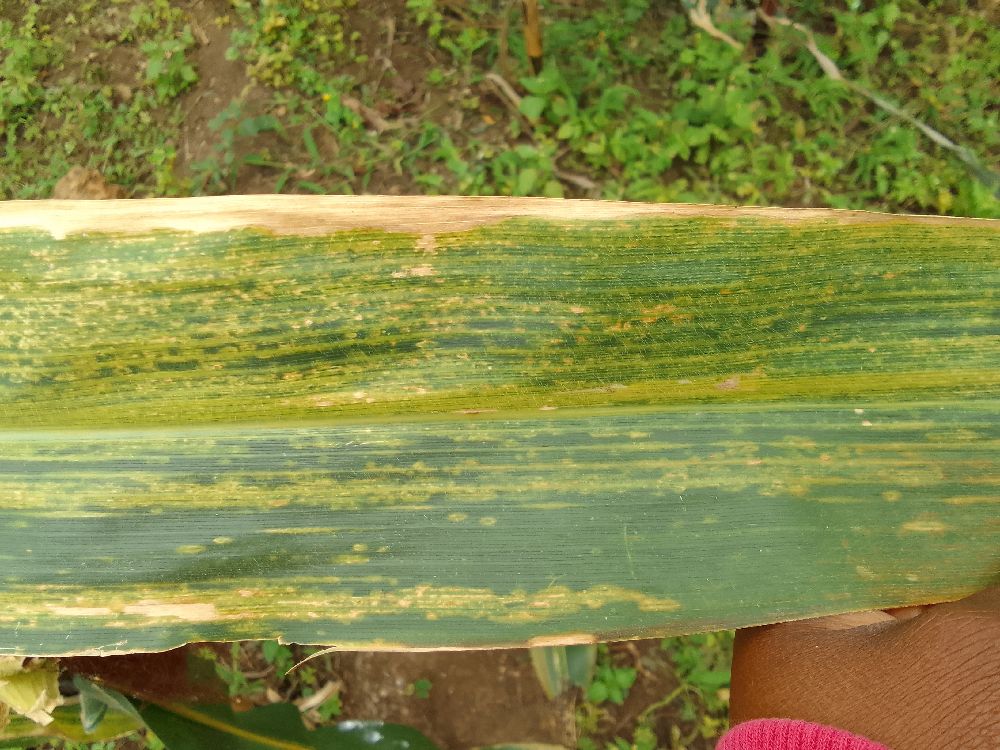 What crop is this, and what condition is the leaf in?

maize, maize lethal necrosis
